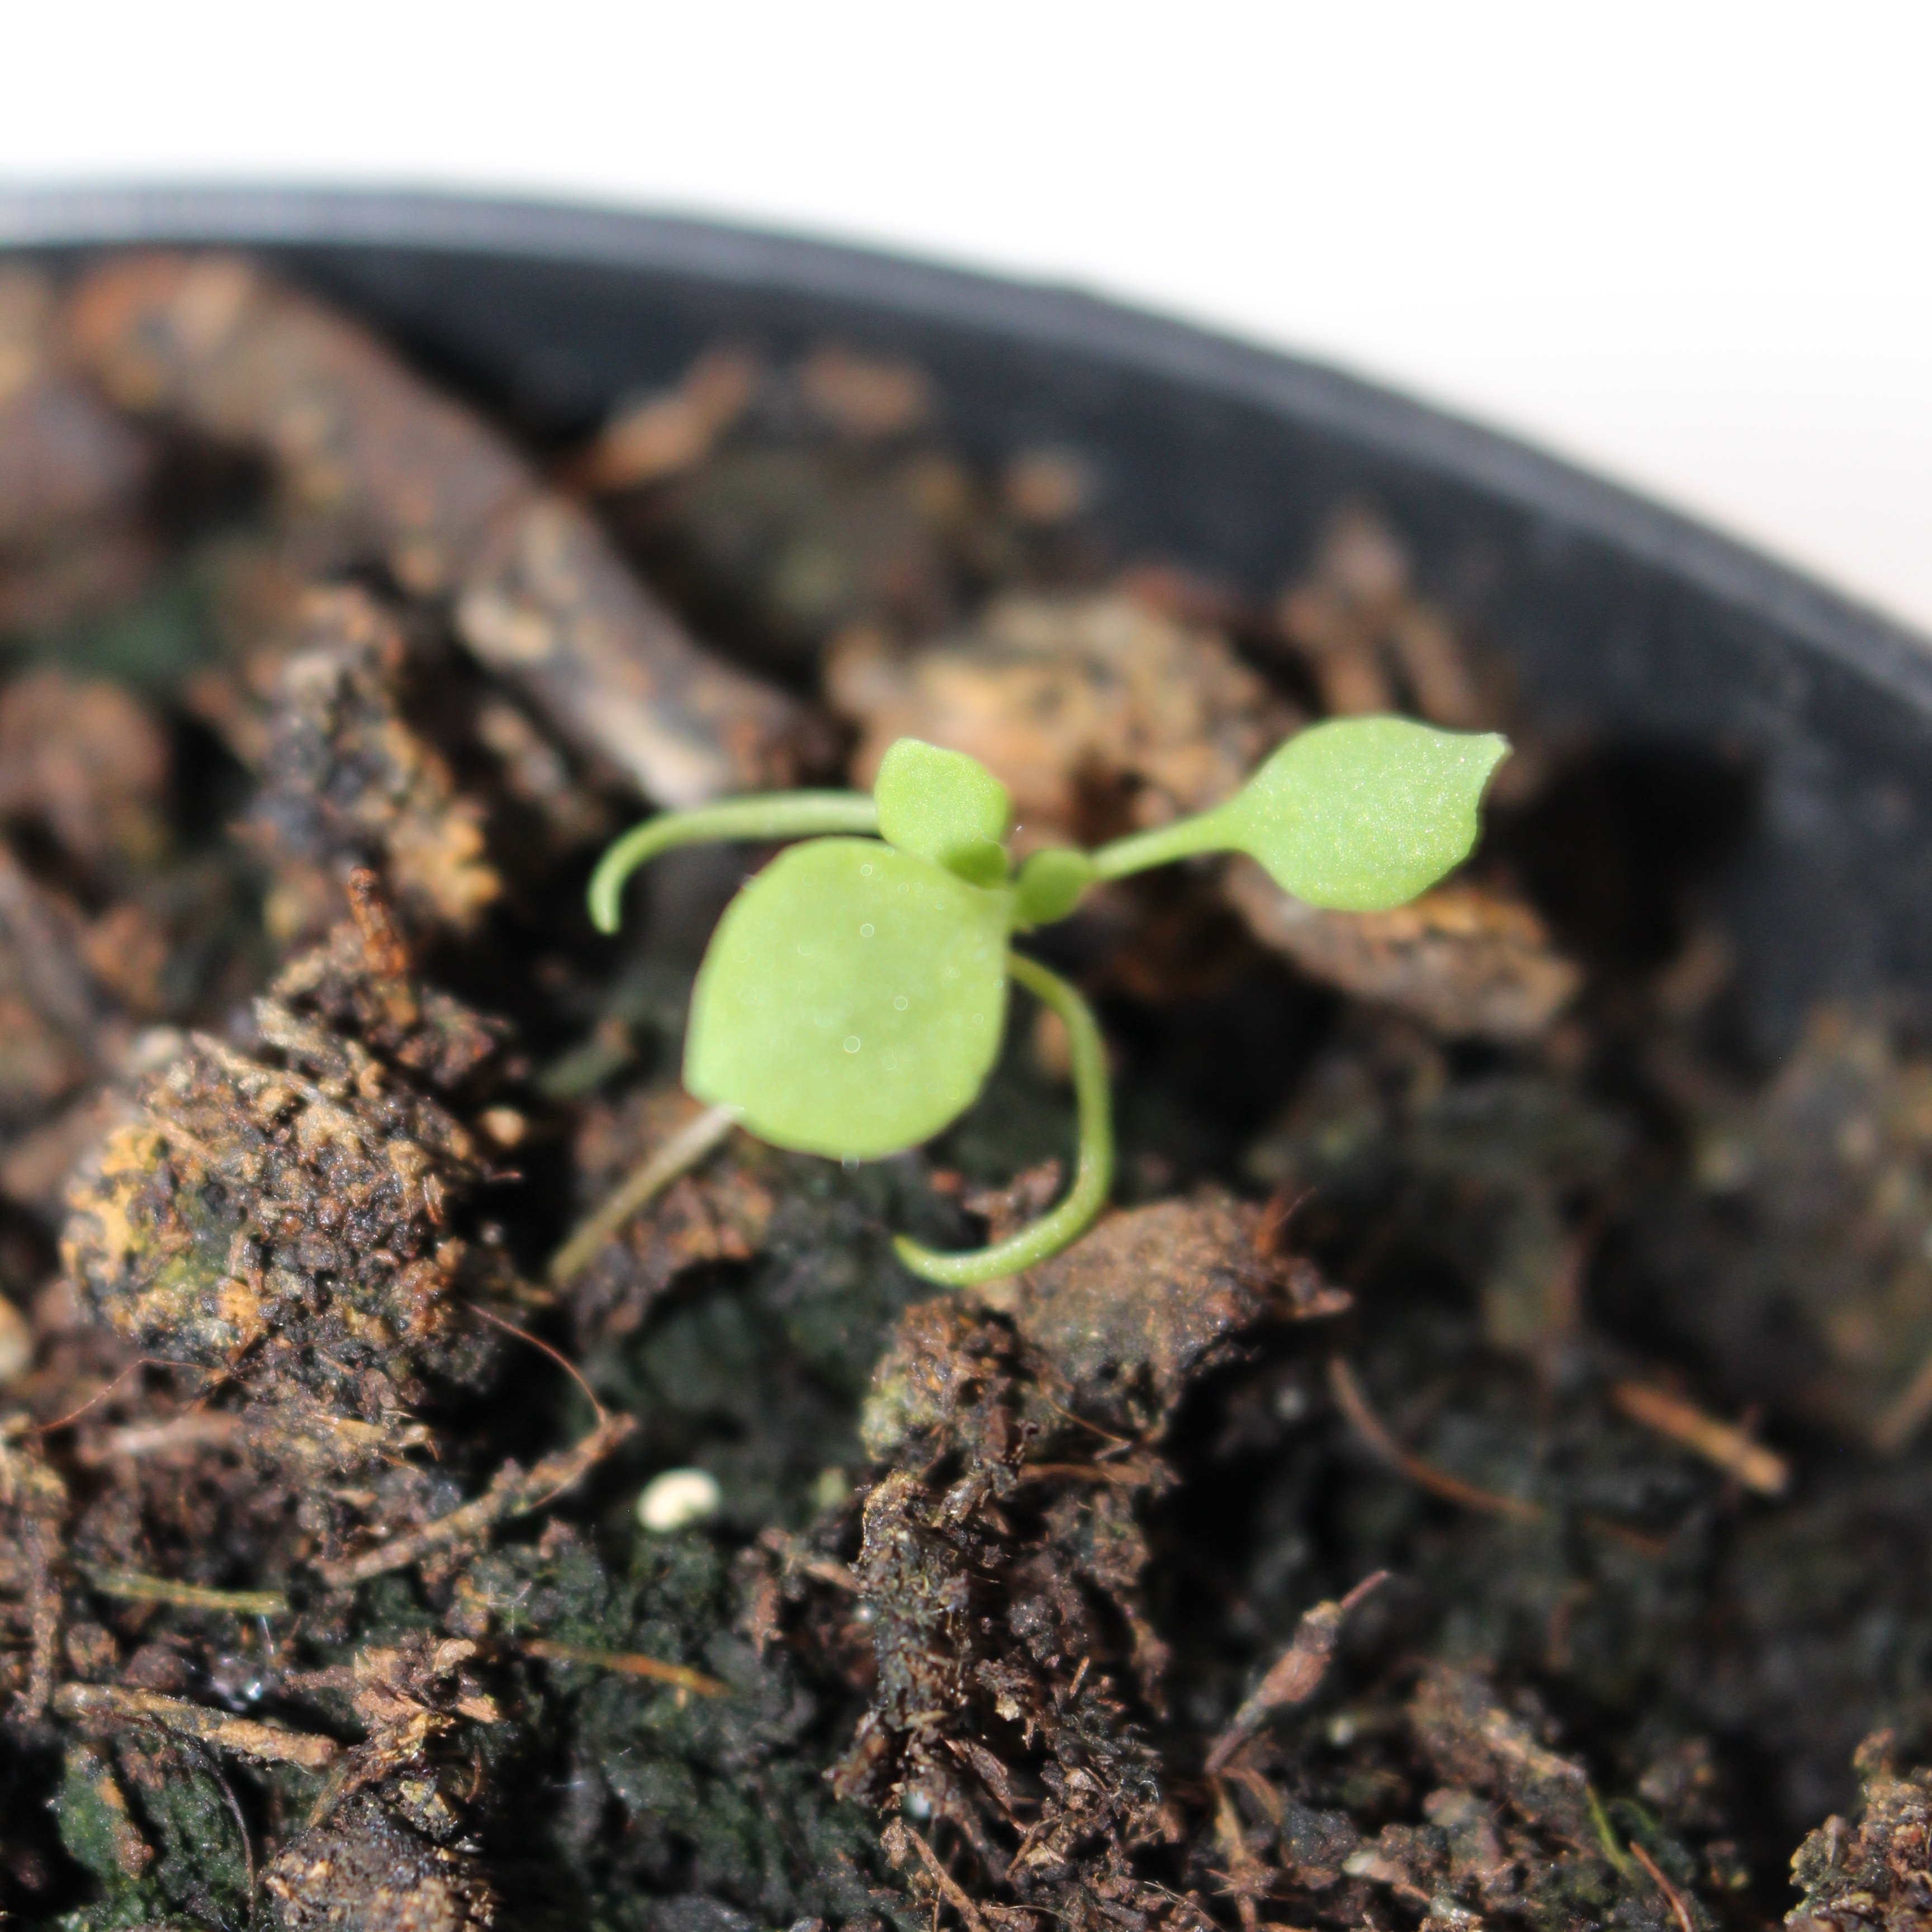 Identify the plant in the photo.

Papaver rhoeas
